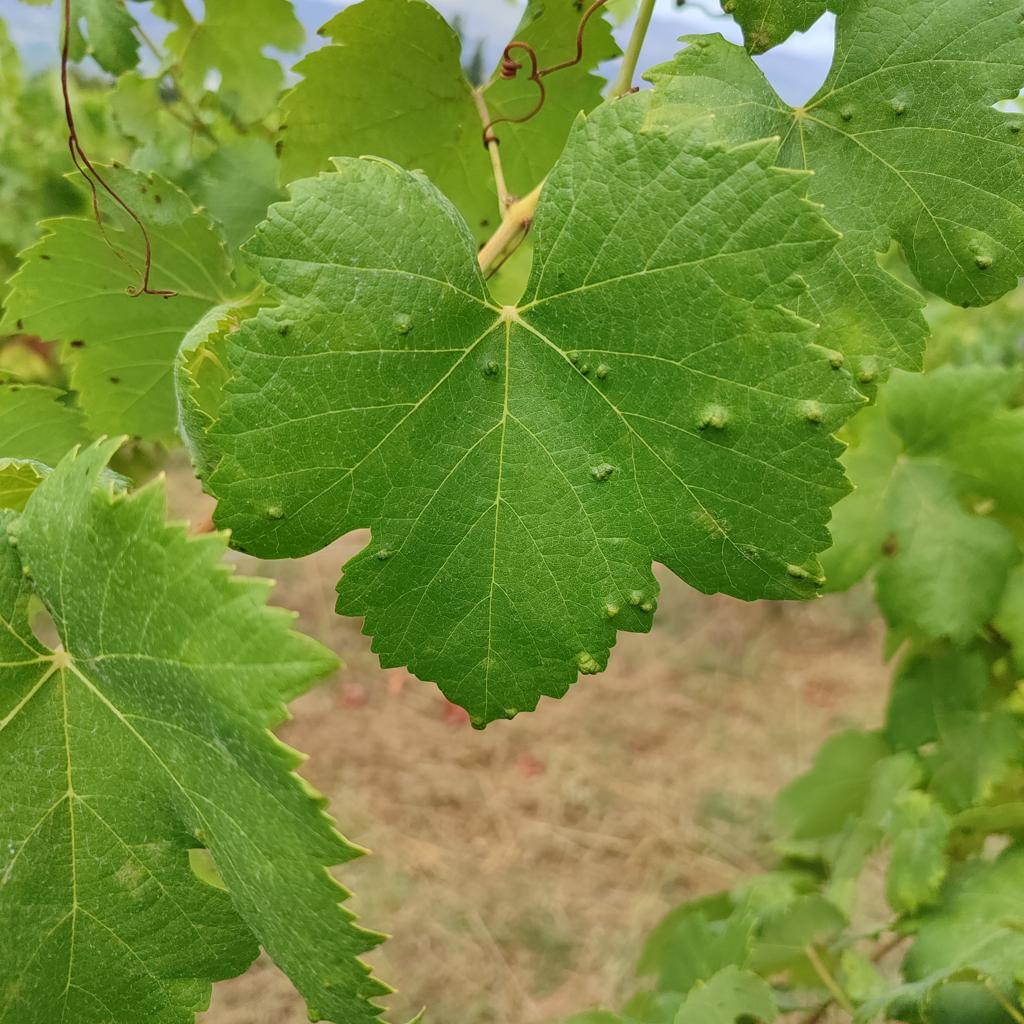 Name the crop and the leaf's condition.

grapevine, erineum mite
